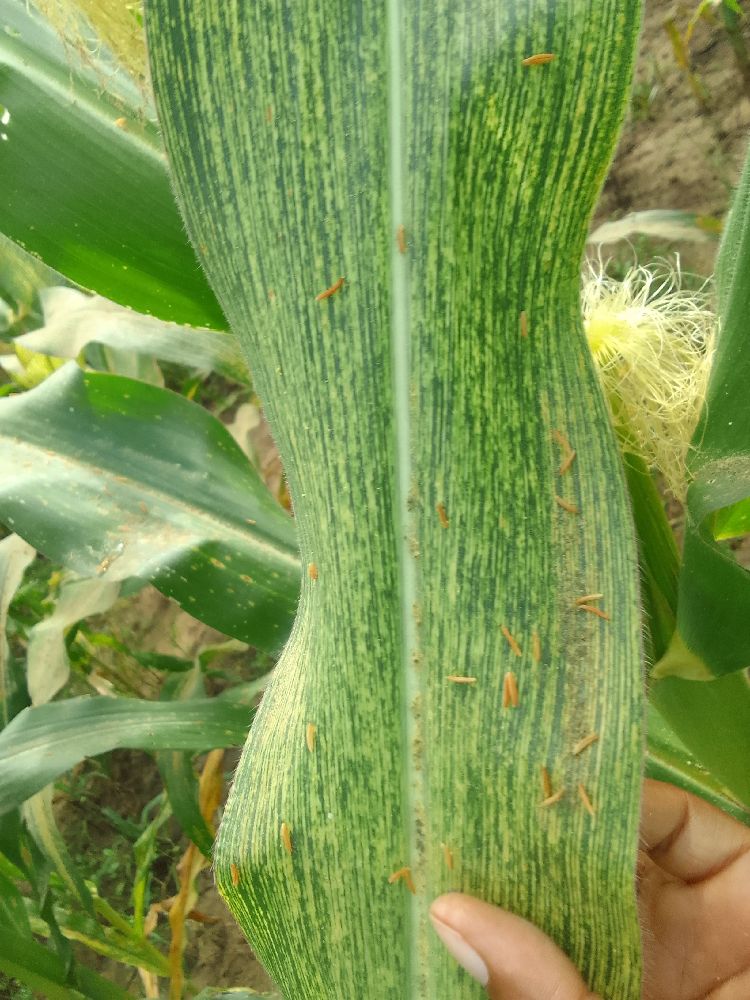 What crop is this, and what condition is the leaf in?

maize, maize streak virus
